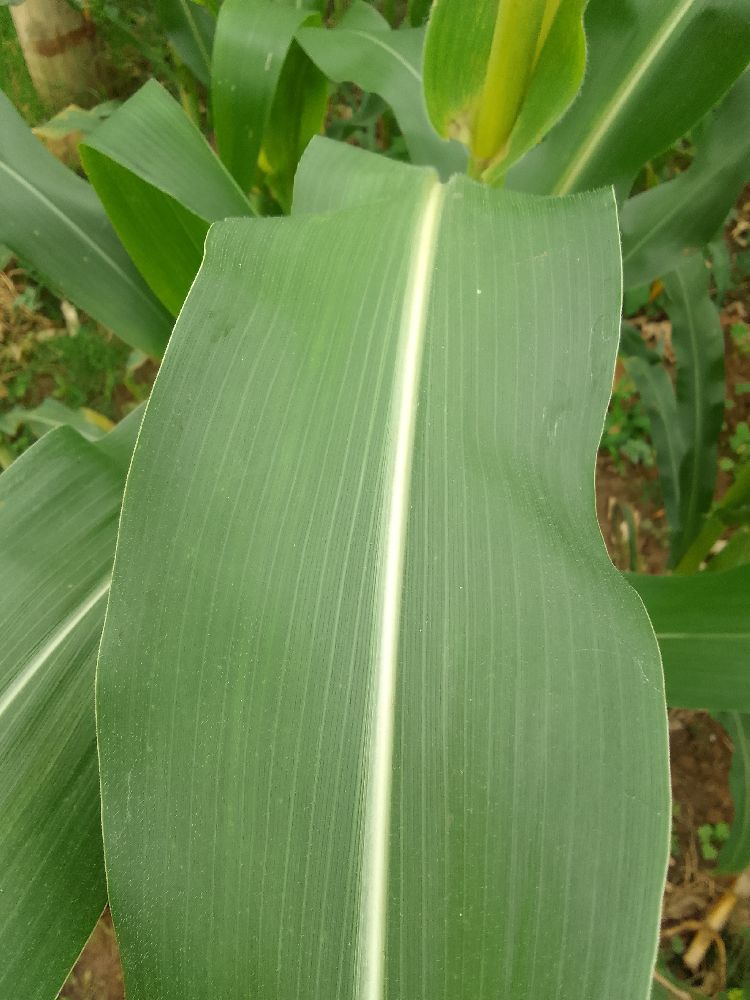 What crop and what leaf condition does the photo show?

maize, healthy
